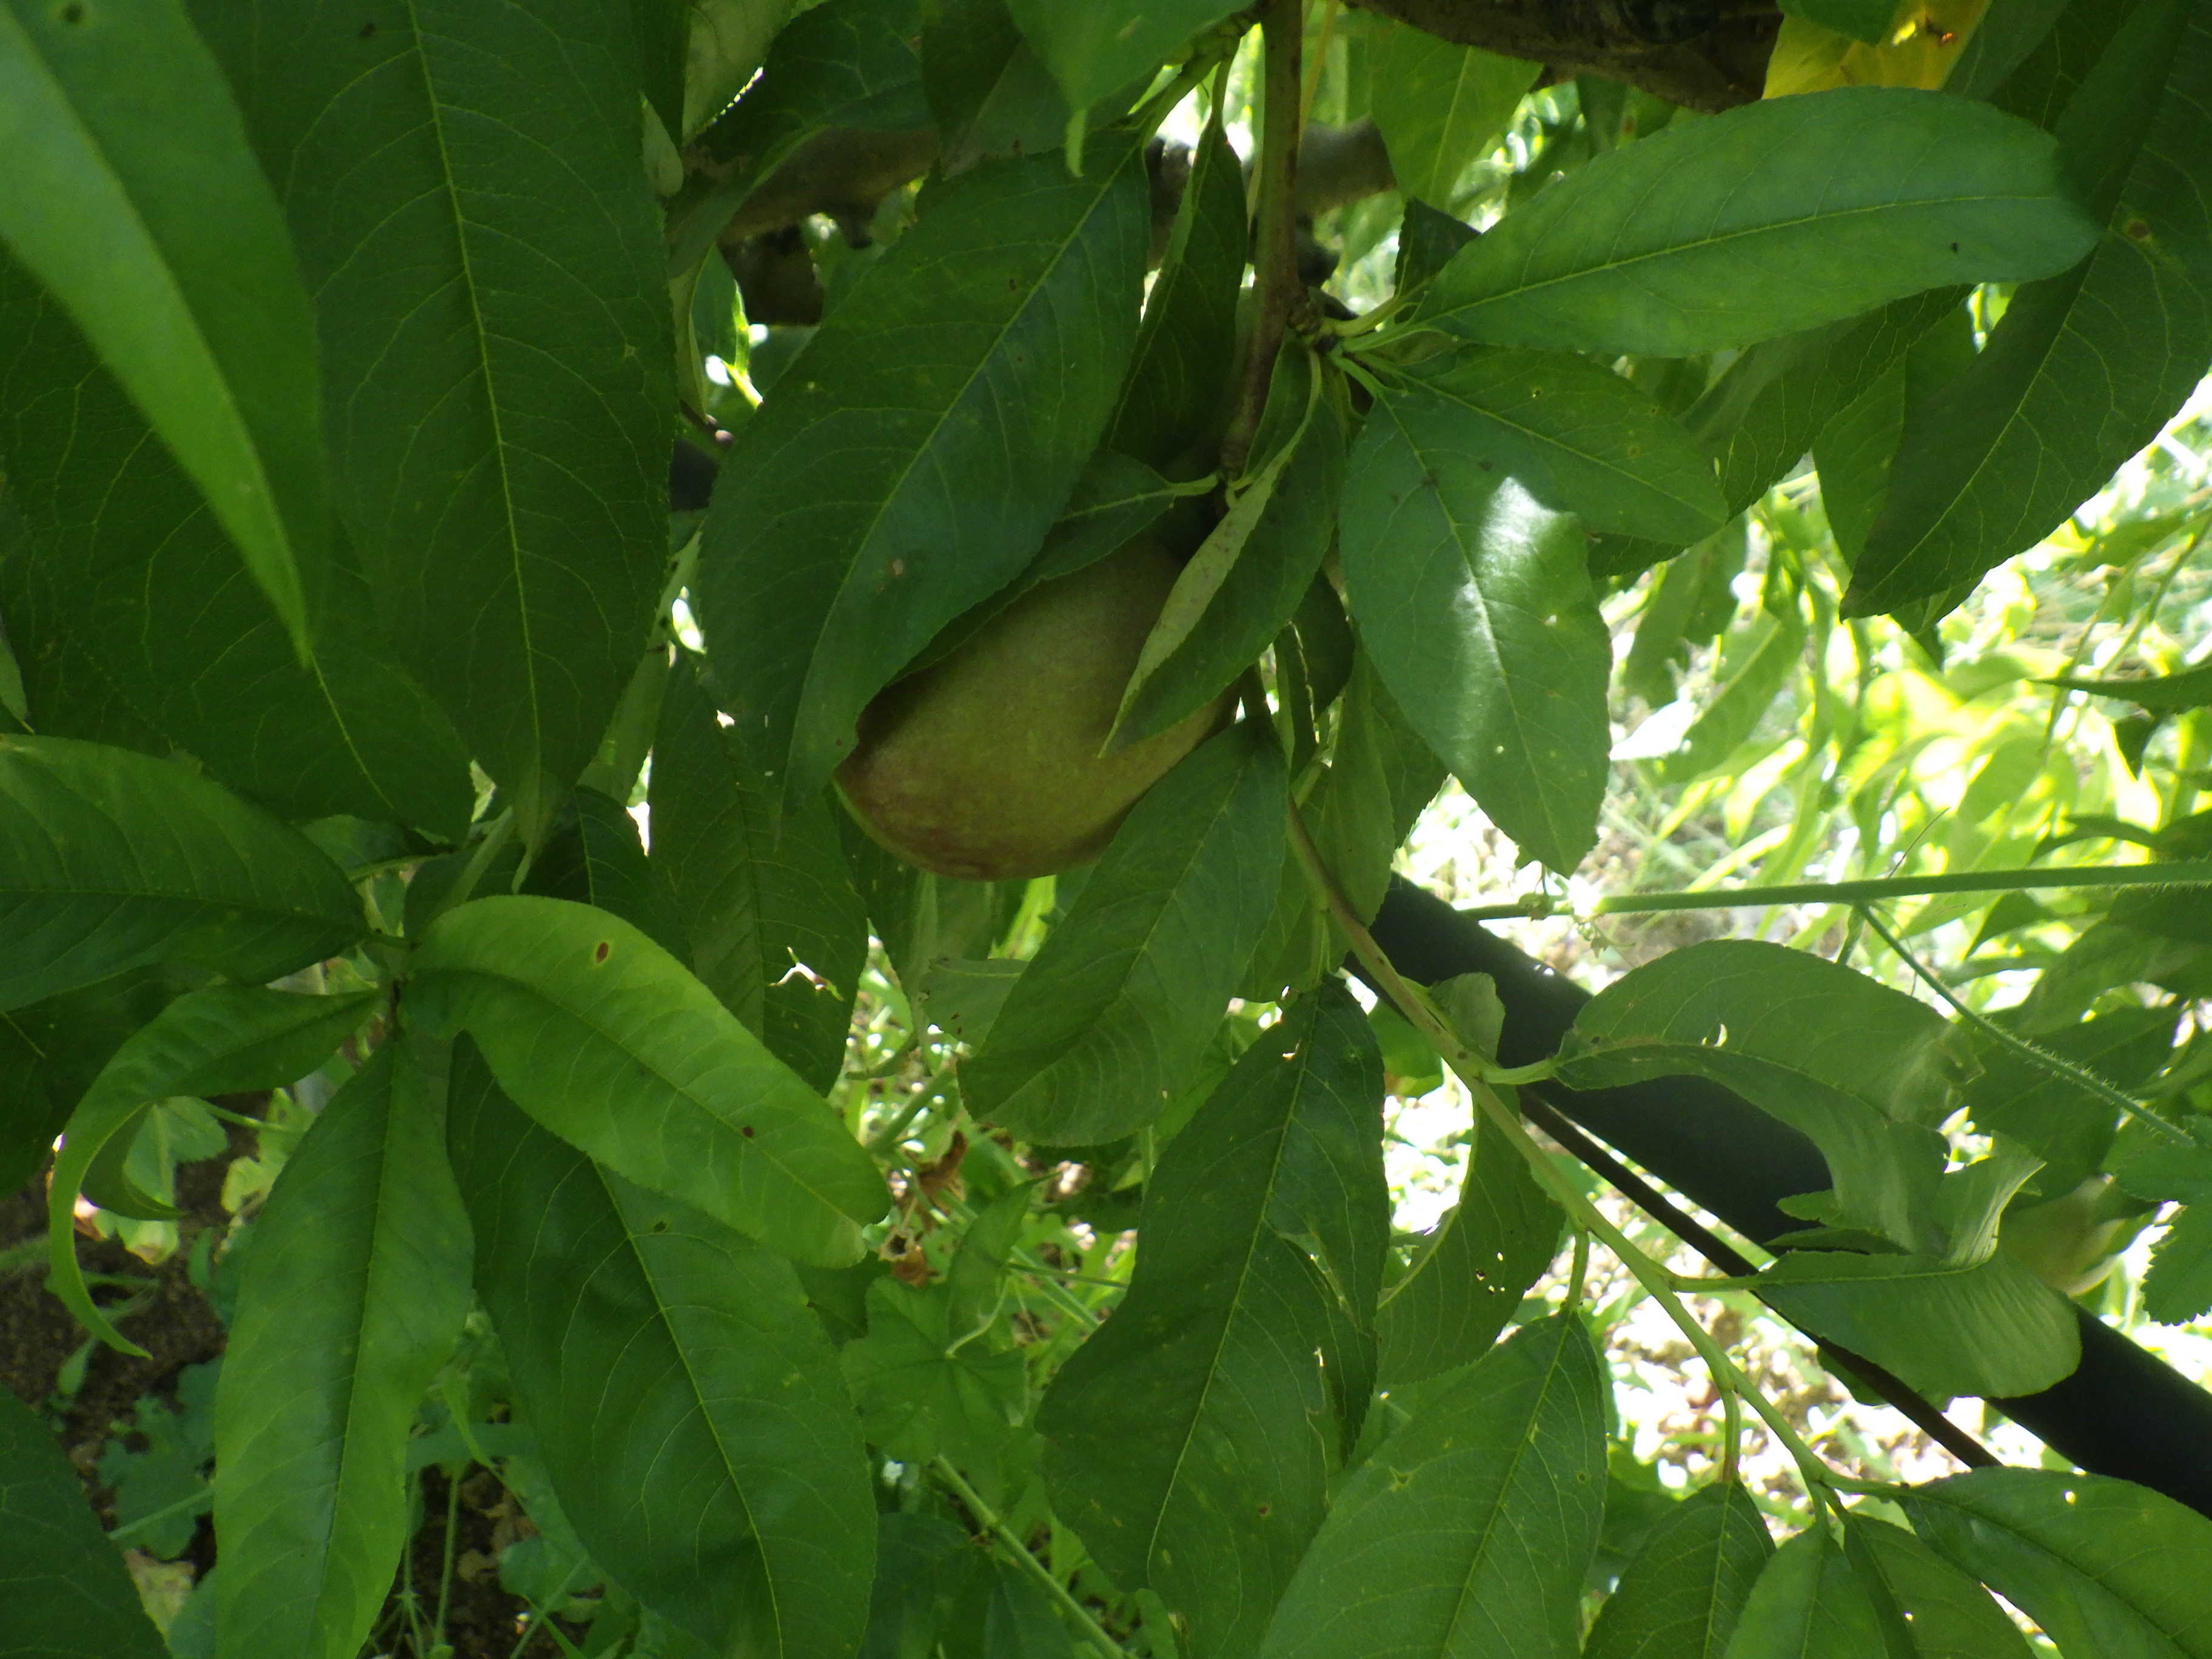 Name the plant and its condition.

peach, phytophagous, shot hole disease
